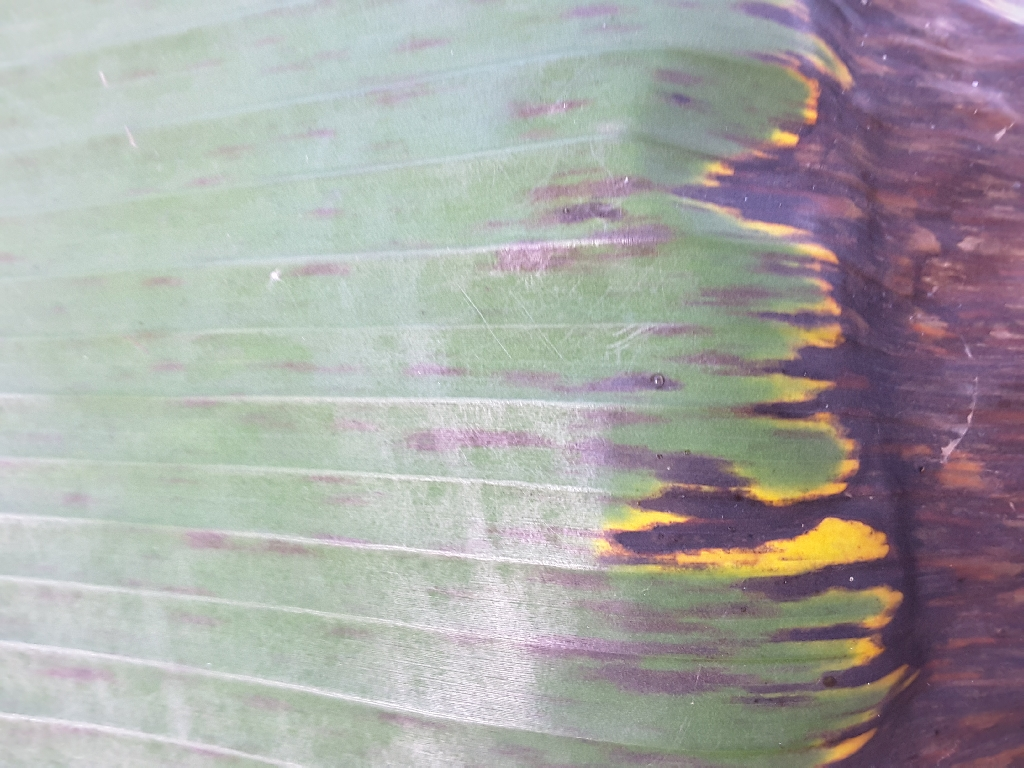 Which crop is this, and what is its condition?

banana, black sigatoka
